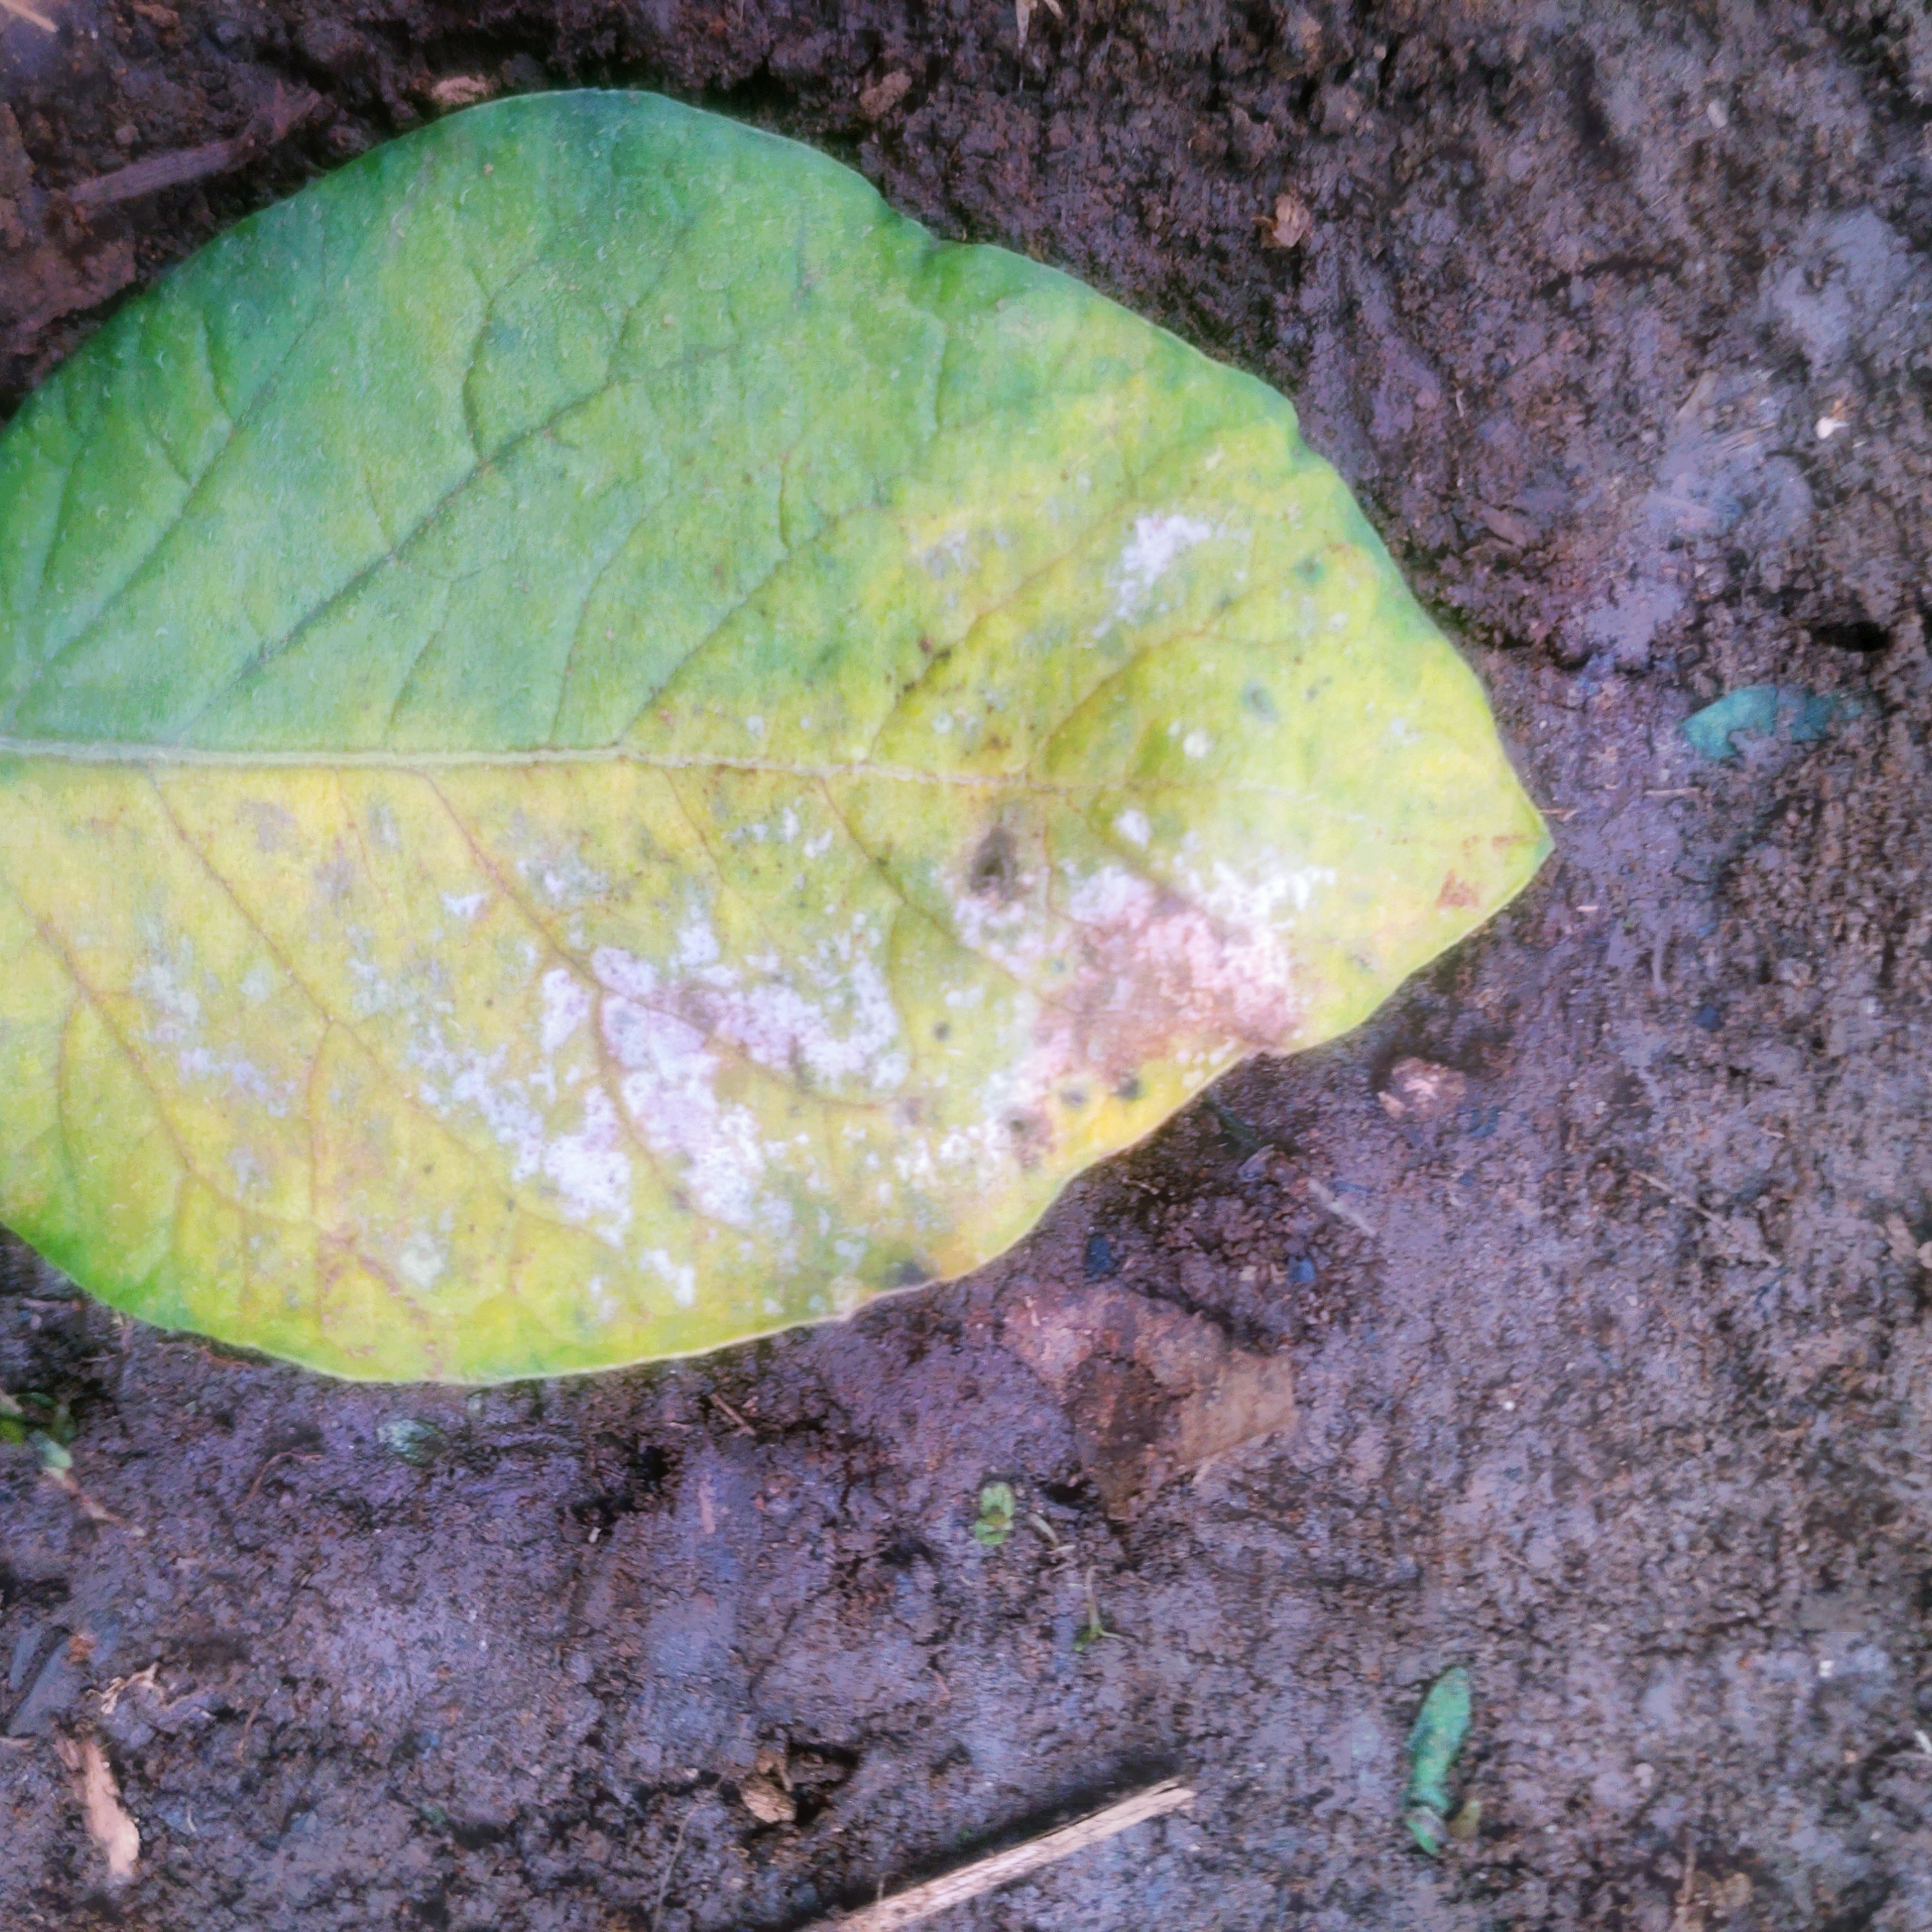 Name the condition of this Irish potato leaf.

late blight
